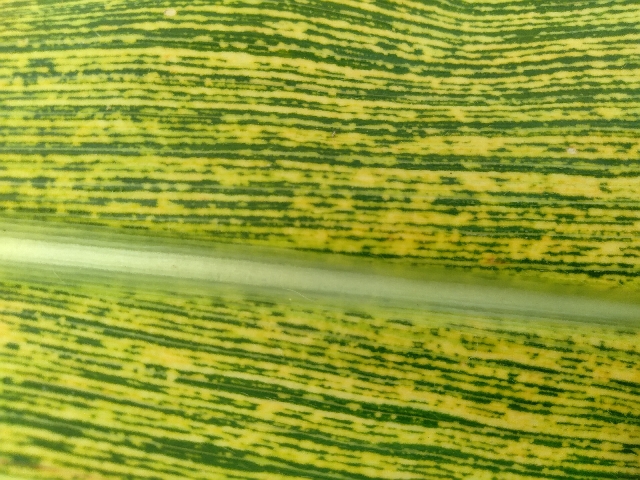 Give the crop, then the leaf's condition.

maize, maize streak virus
